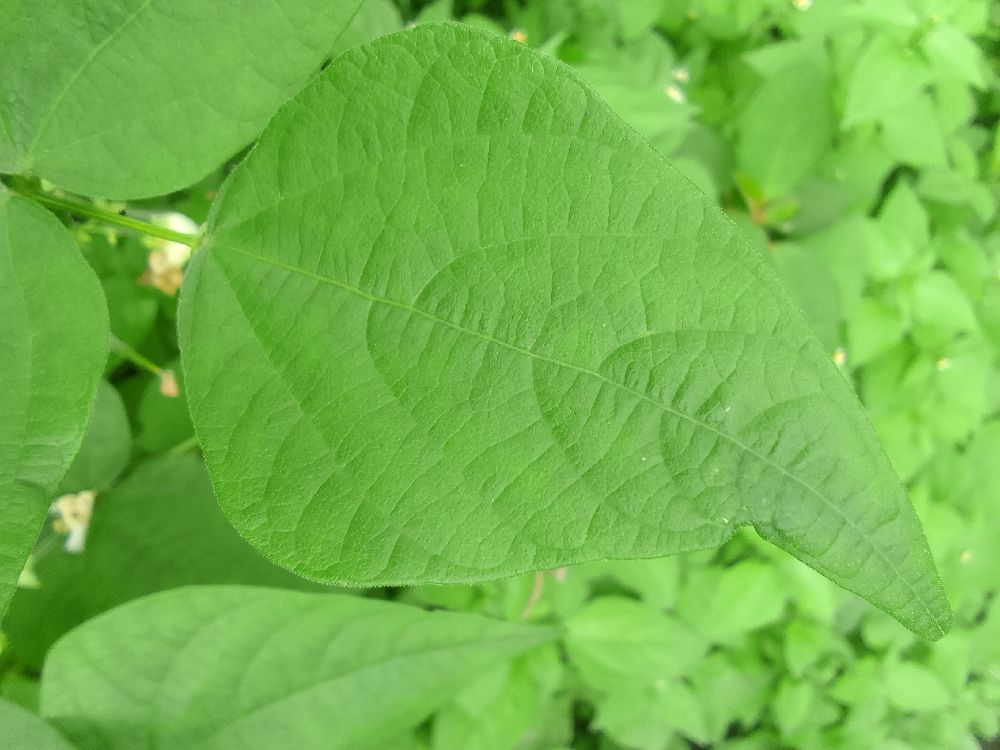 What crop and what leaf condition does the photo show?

common bean, healthy
